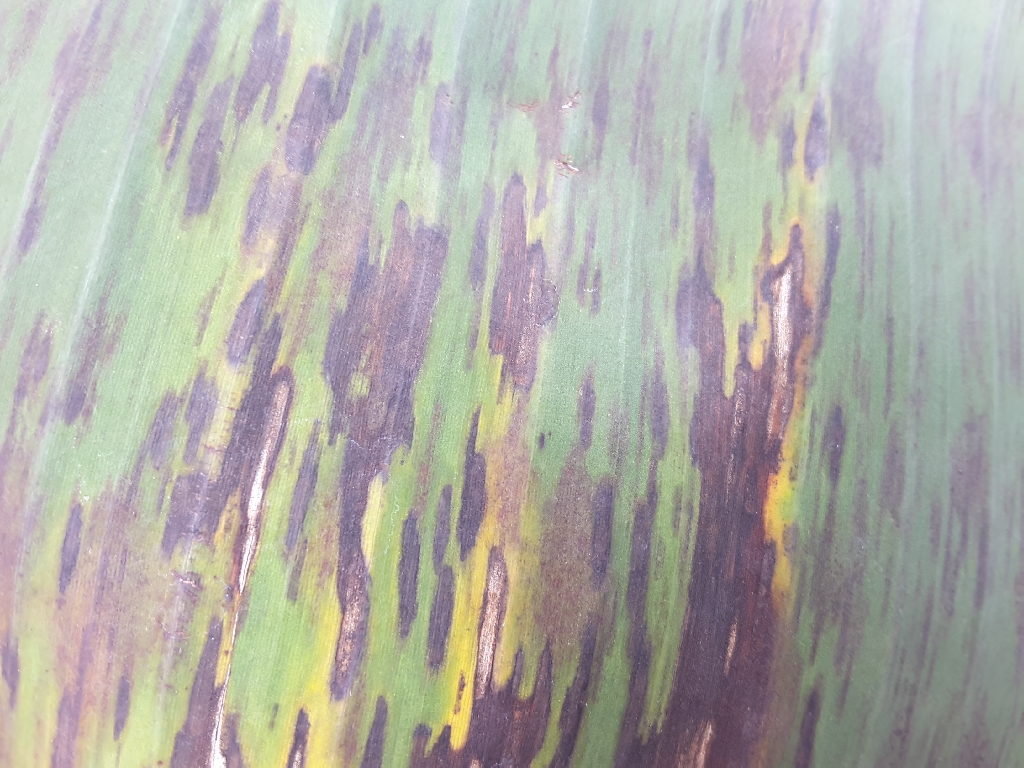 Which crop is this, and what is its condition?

banana, black sigatoka
